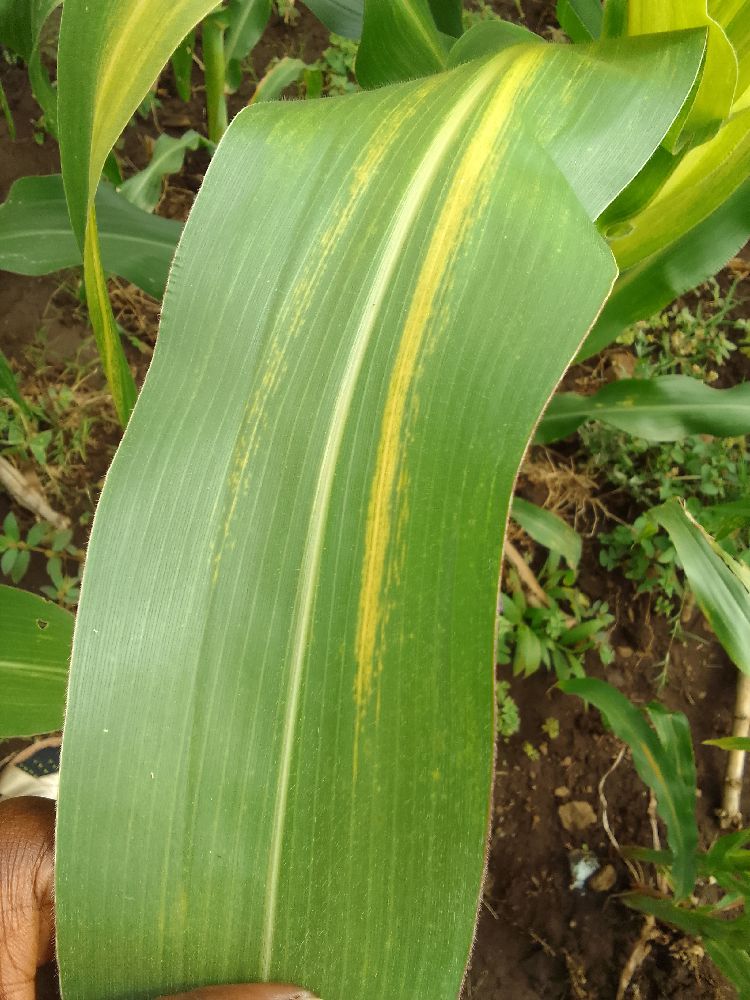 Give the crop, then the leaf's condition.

maize, maize lethal necrosis
